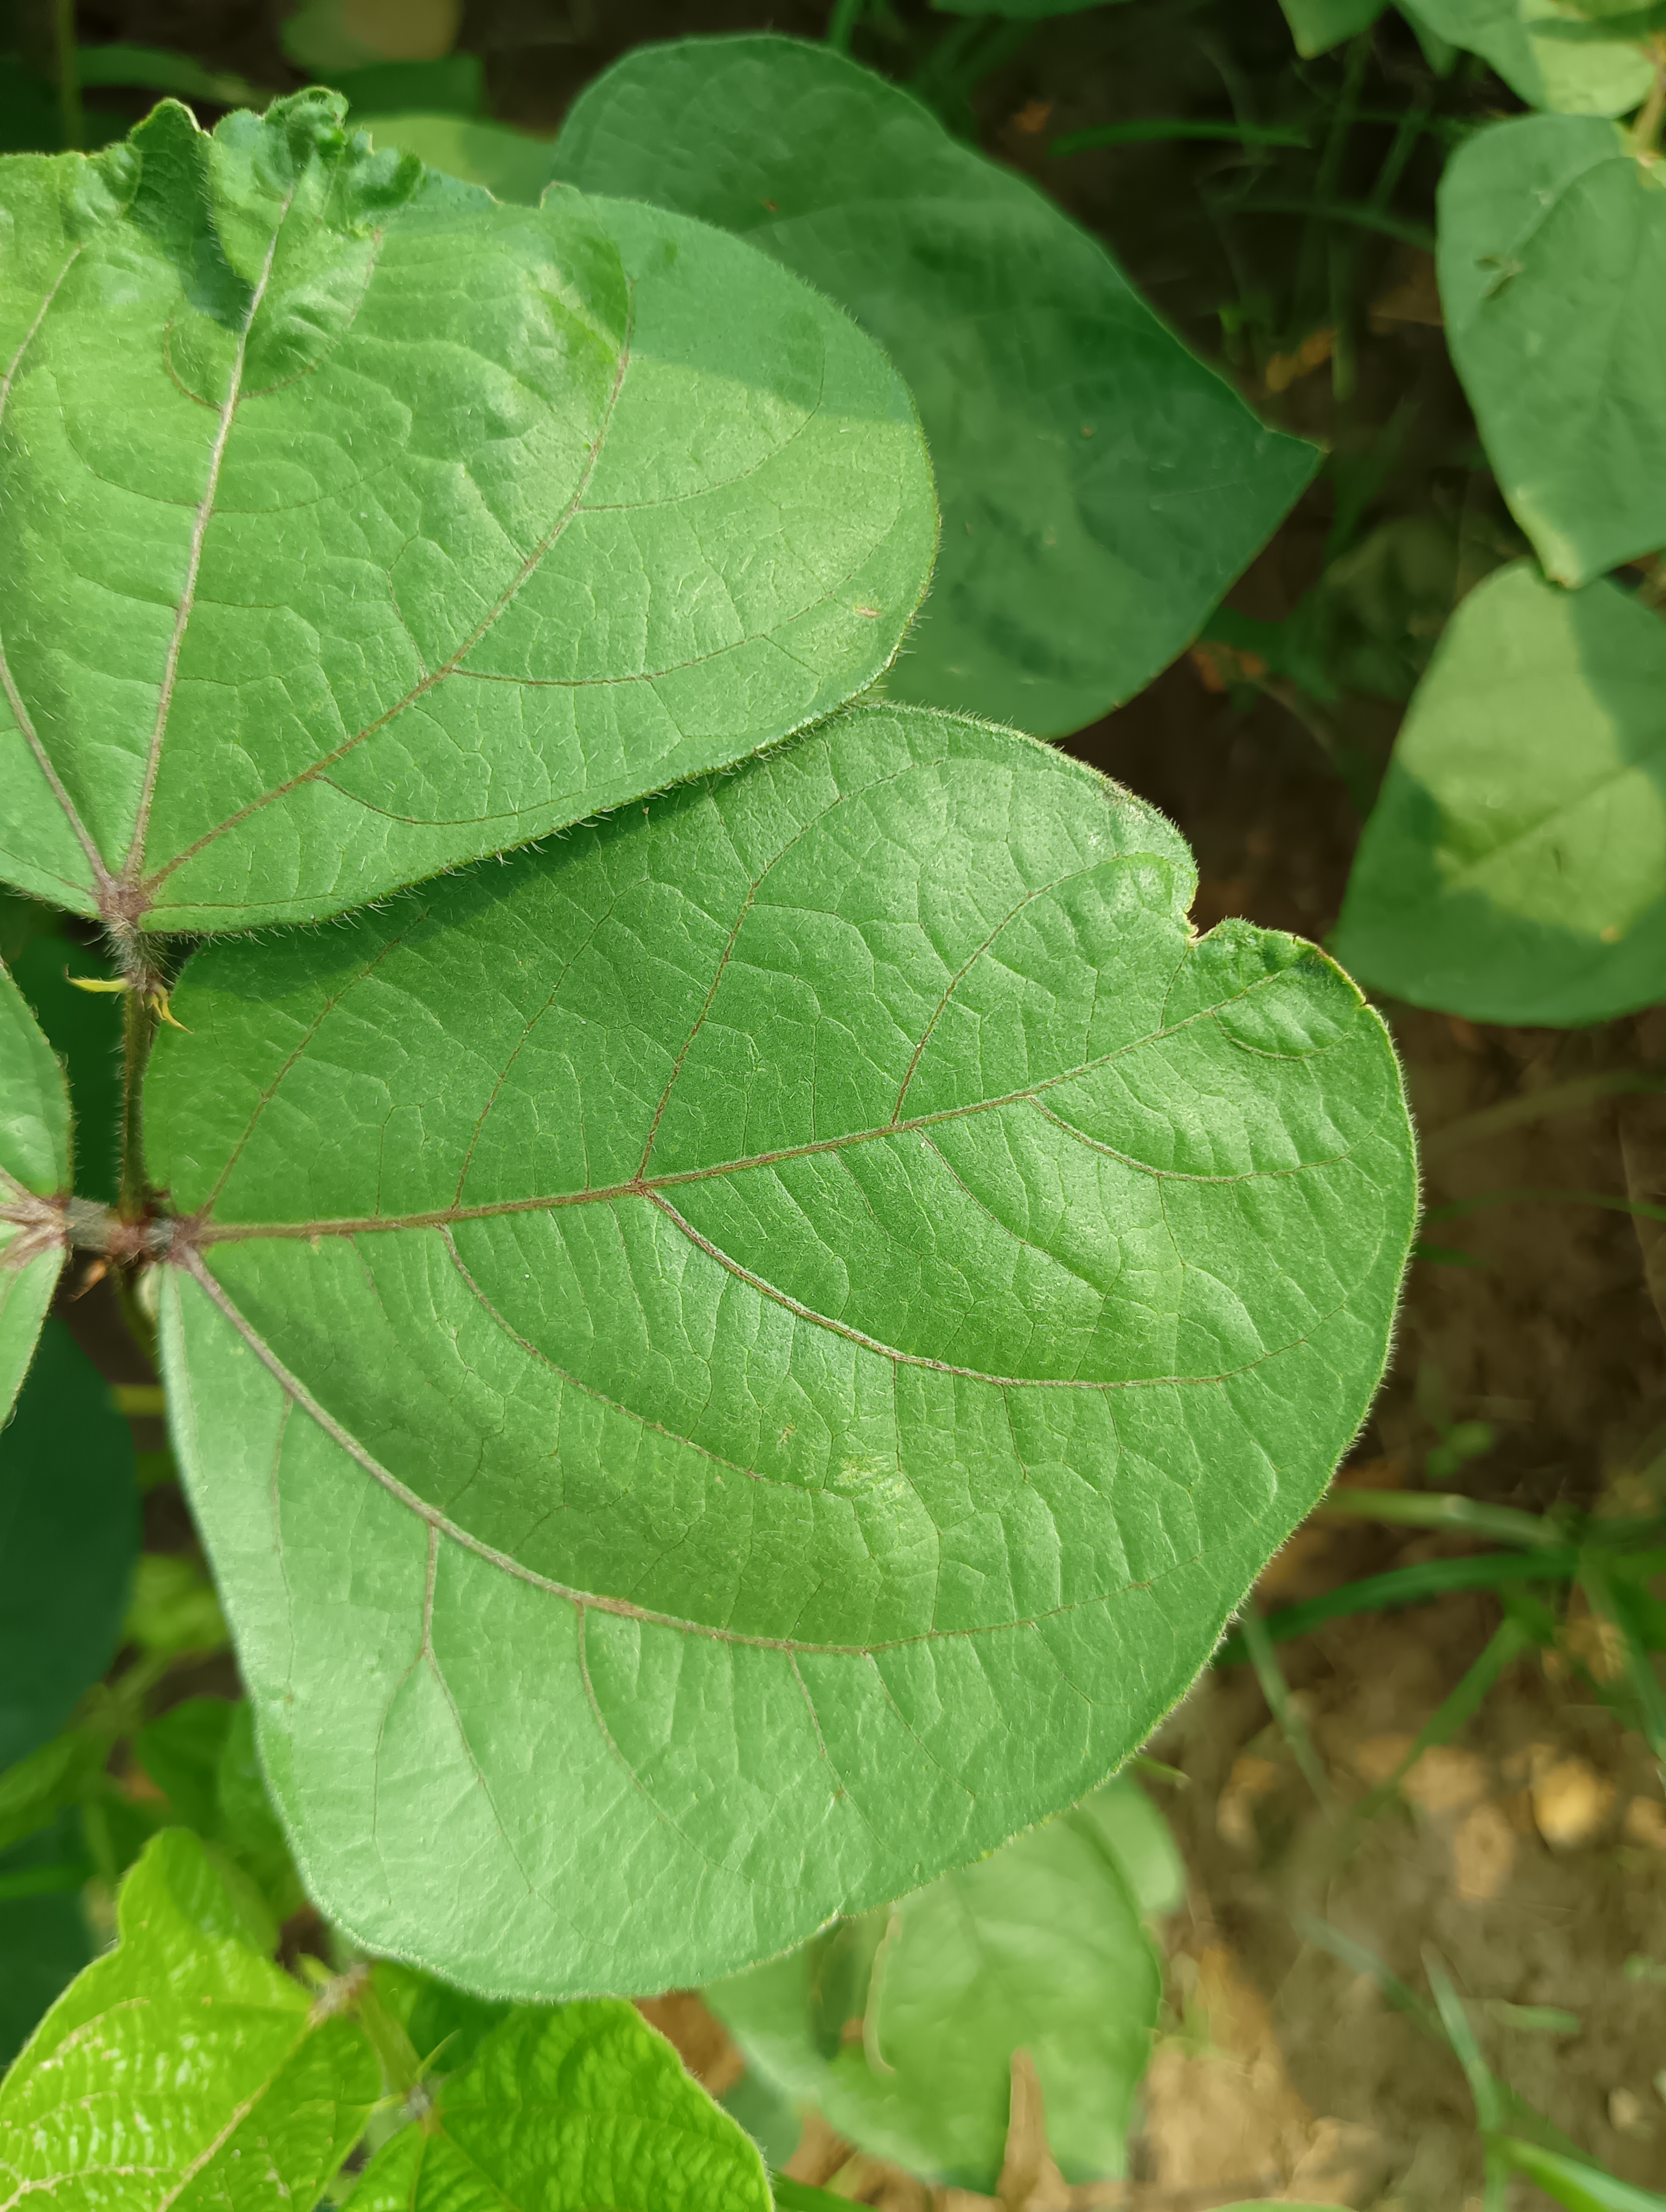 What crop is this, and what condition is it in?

mungbean, healthy
